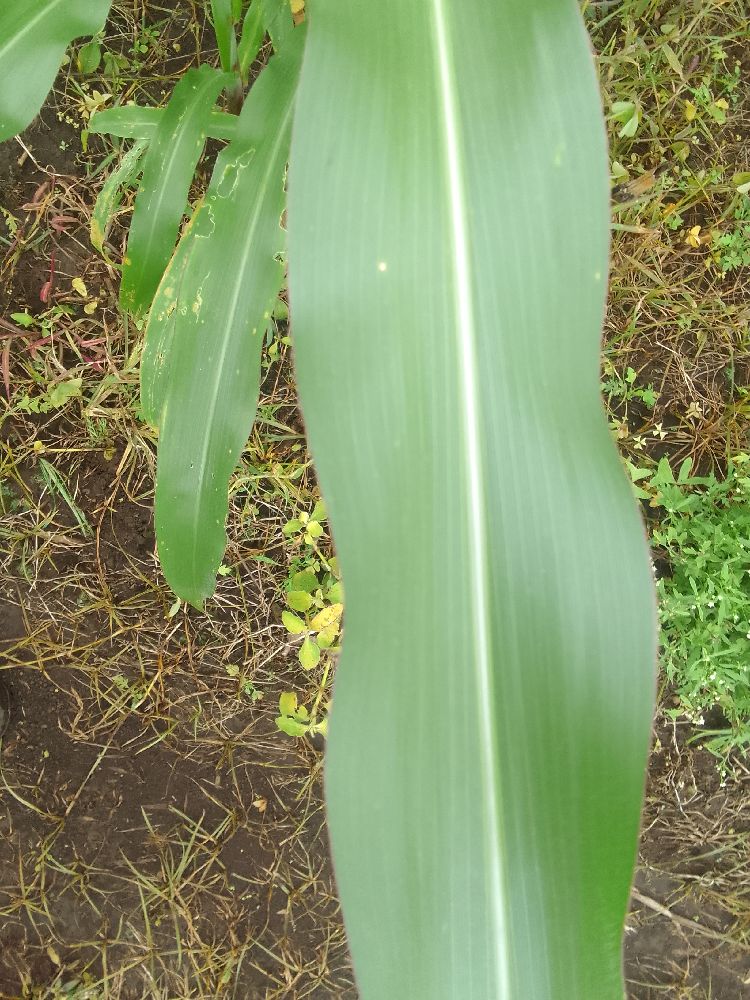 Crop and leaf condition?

maize, healthy
